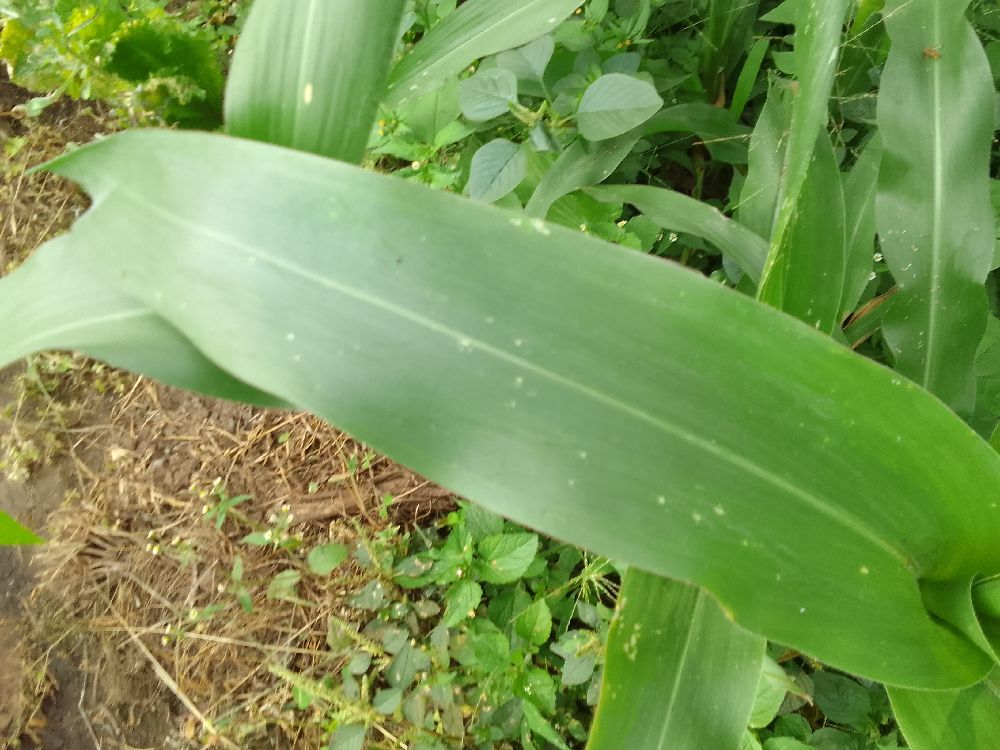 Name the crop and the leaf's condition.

maize, healthy
